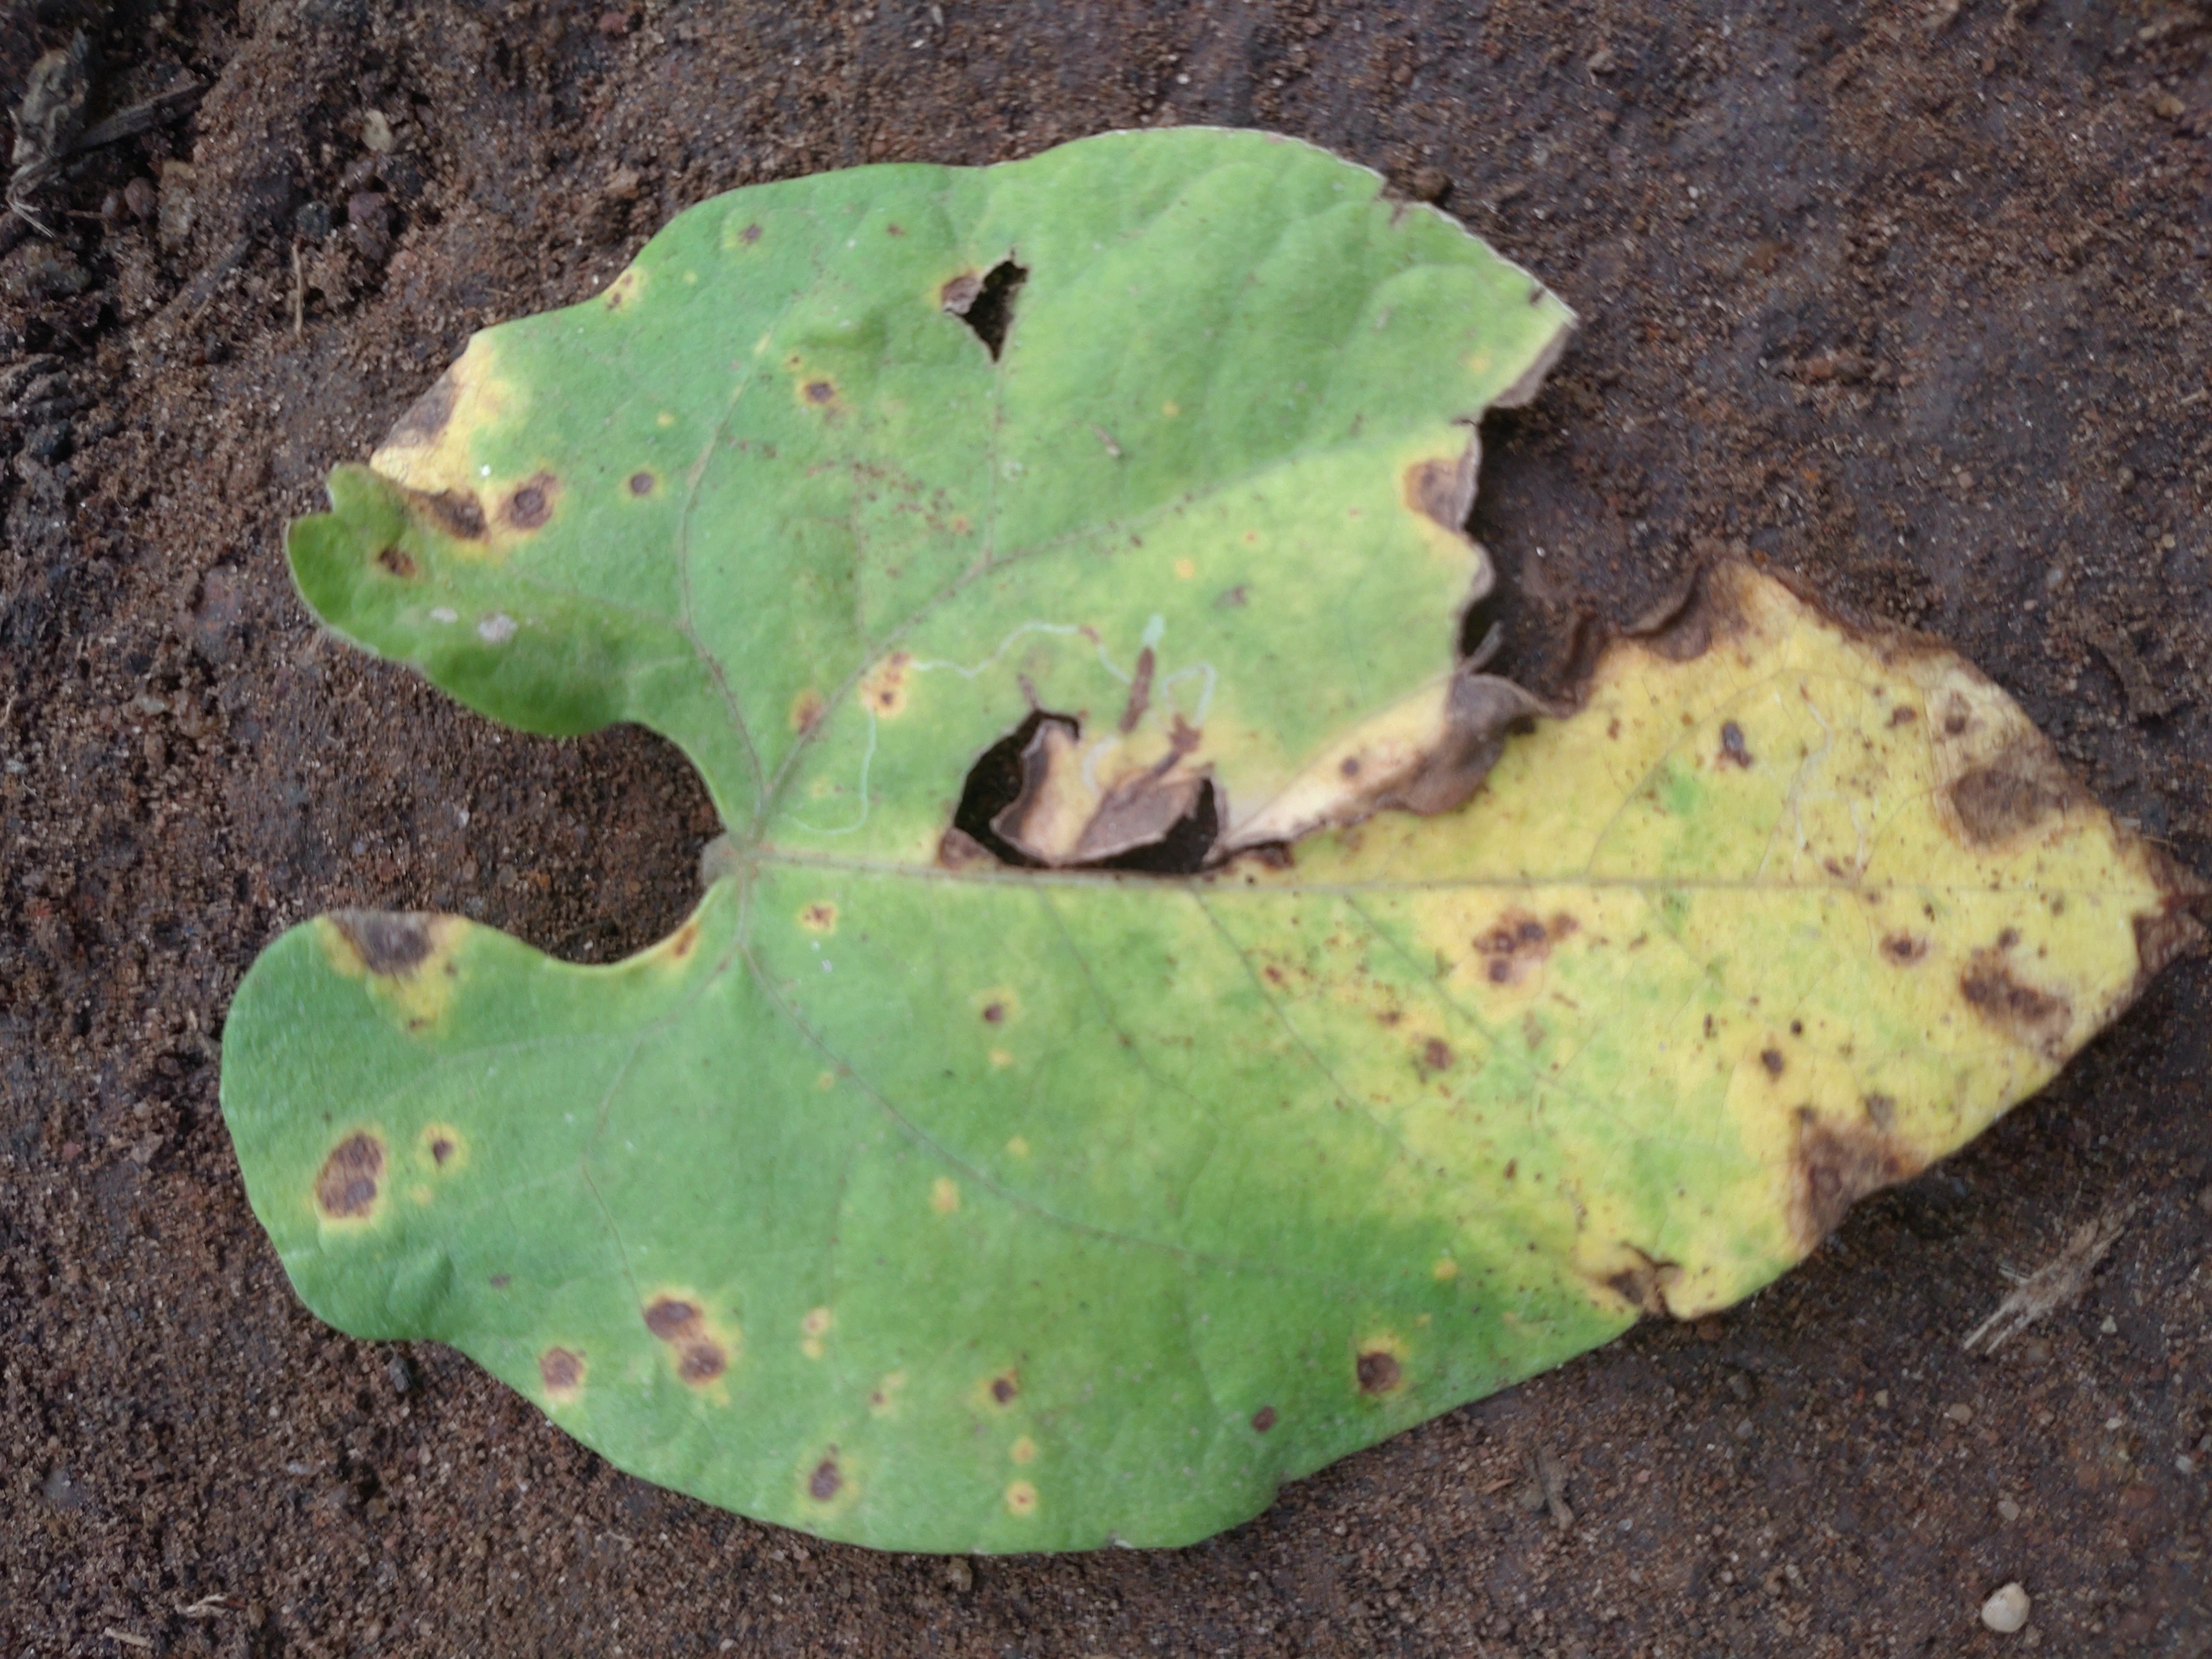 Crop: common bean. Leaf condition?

anthracnose
